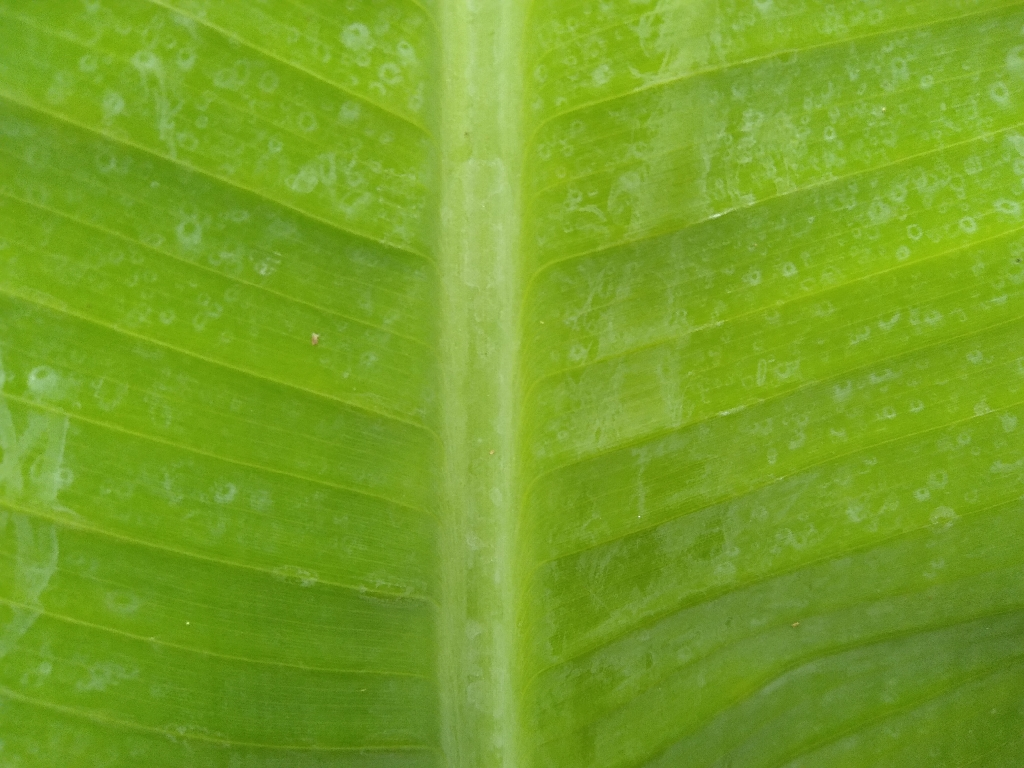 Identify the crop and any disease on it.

banana, healthy
